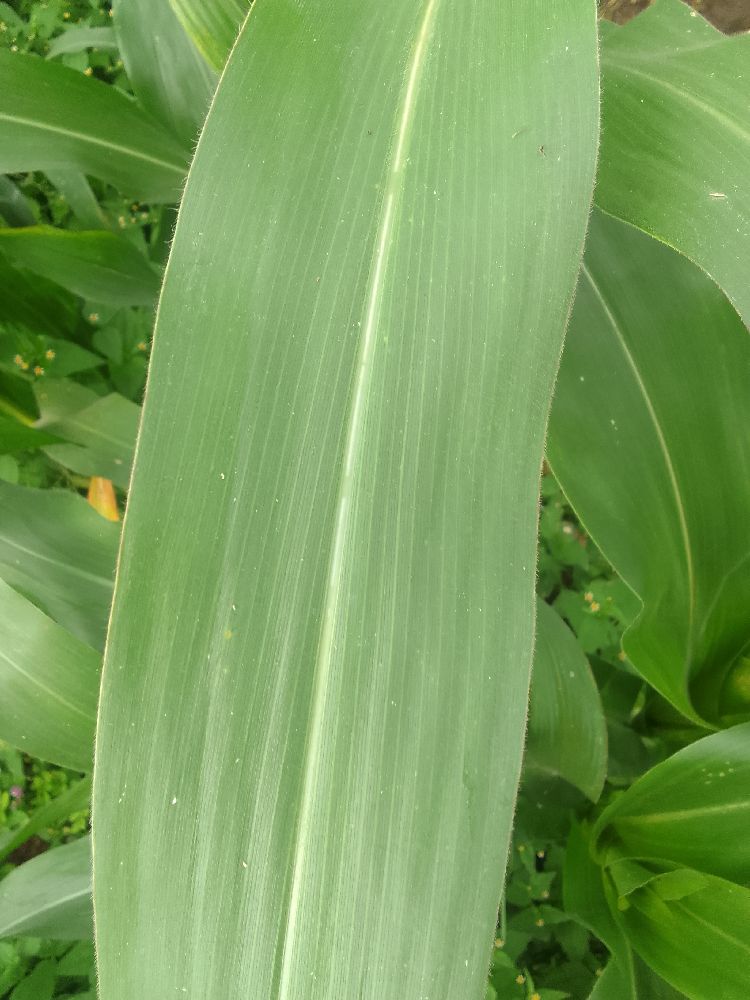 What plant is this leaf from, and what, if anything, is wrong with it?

maize, healthy
